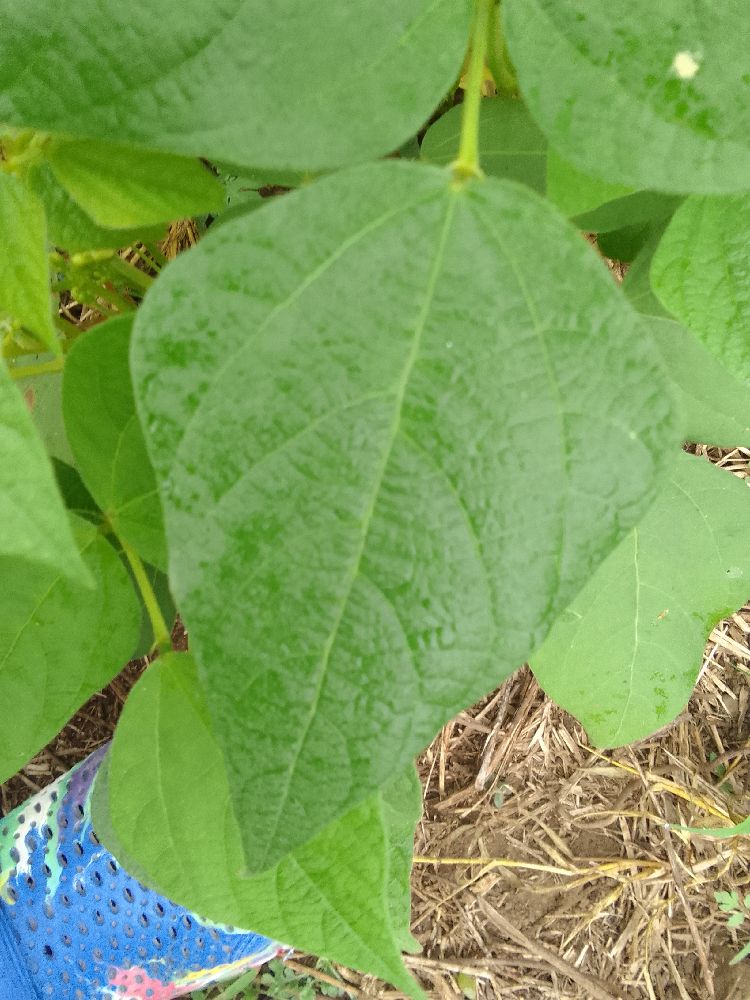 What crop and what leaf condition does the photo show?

common bean, healthy
